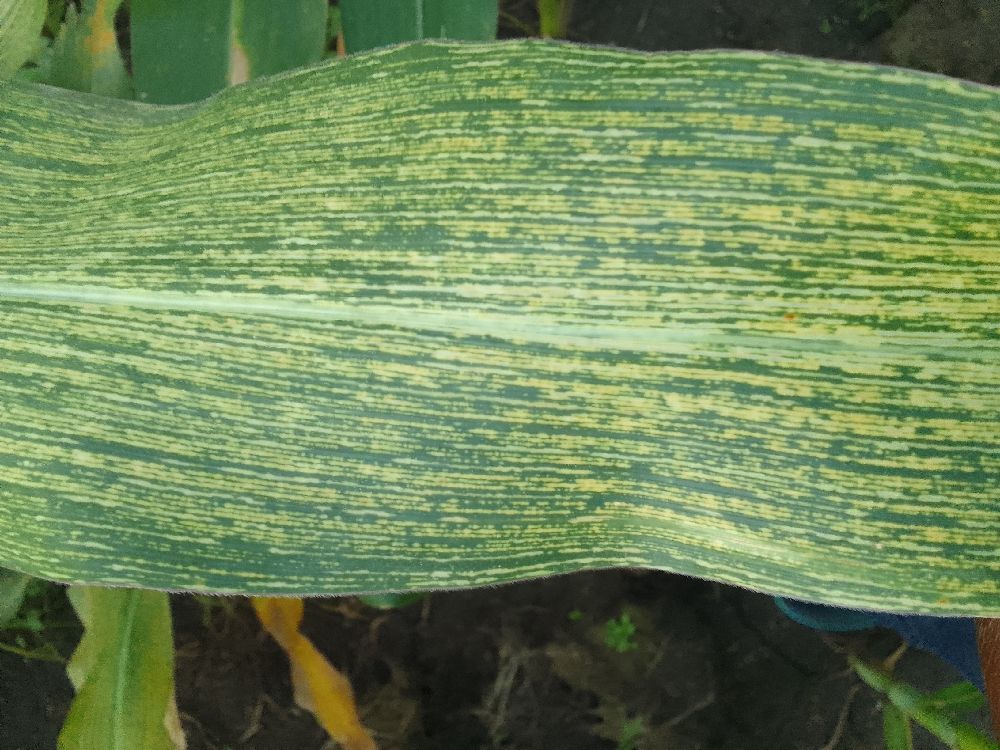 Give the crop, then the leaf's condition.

maize, maize streak virus
